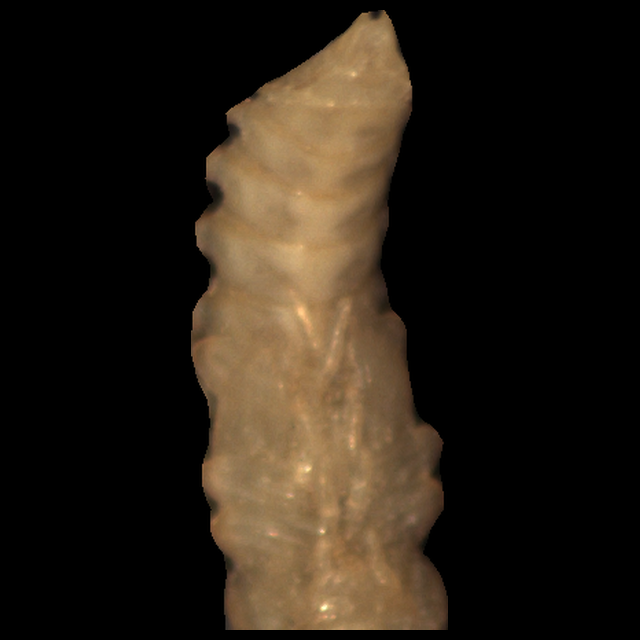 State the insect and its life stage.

mealworm pupa
